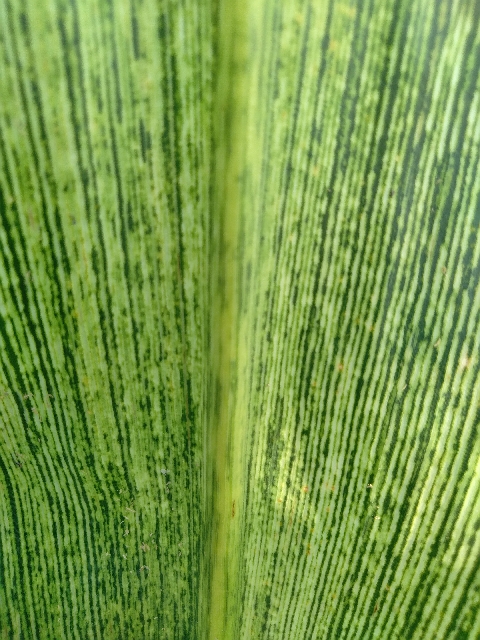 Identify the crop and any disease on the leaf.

maize, maize streak virus
